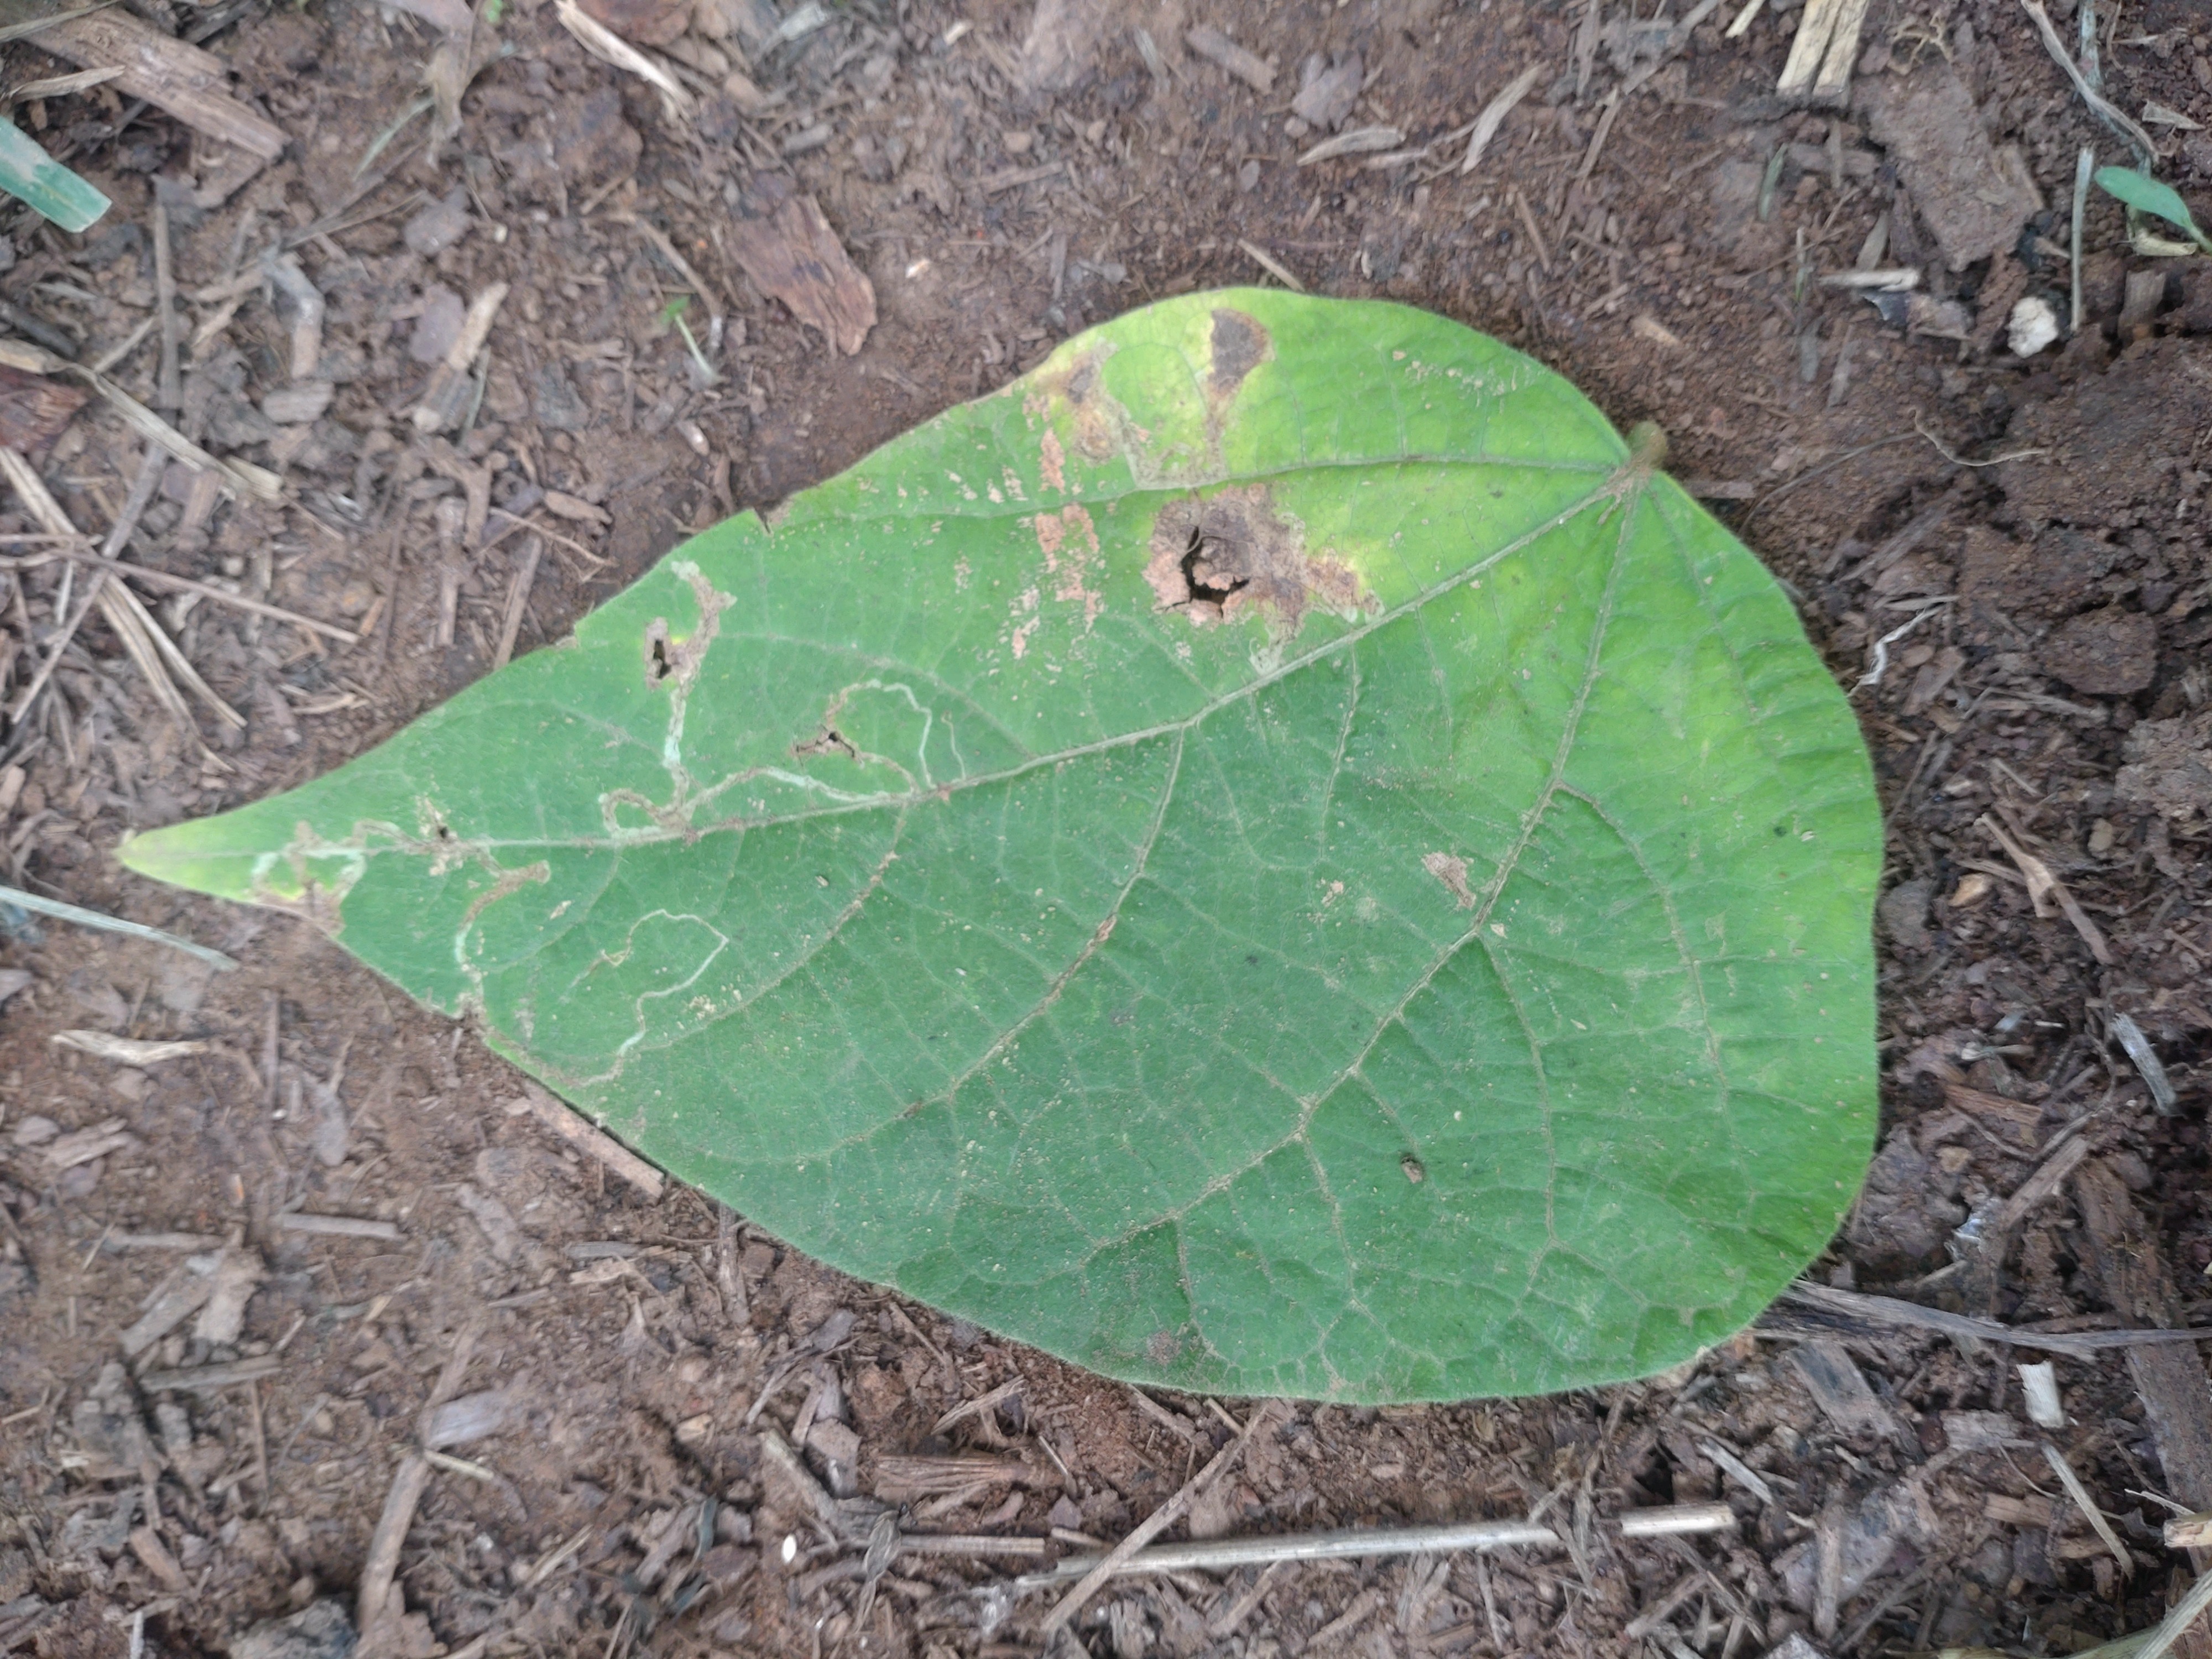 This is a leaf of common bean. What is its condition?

anthracnose
